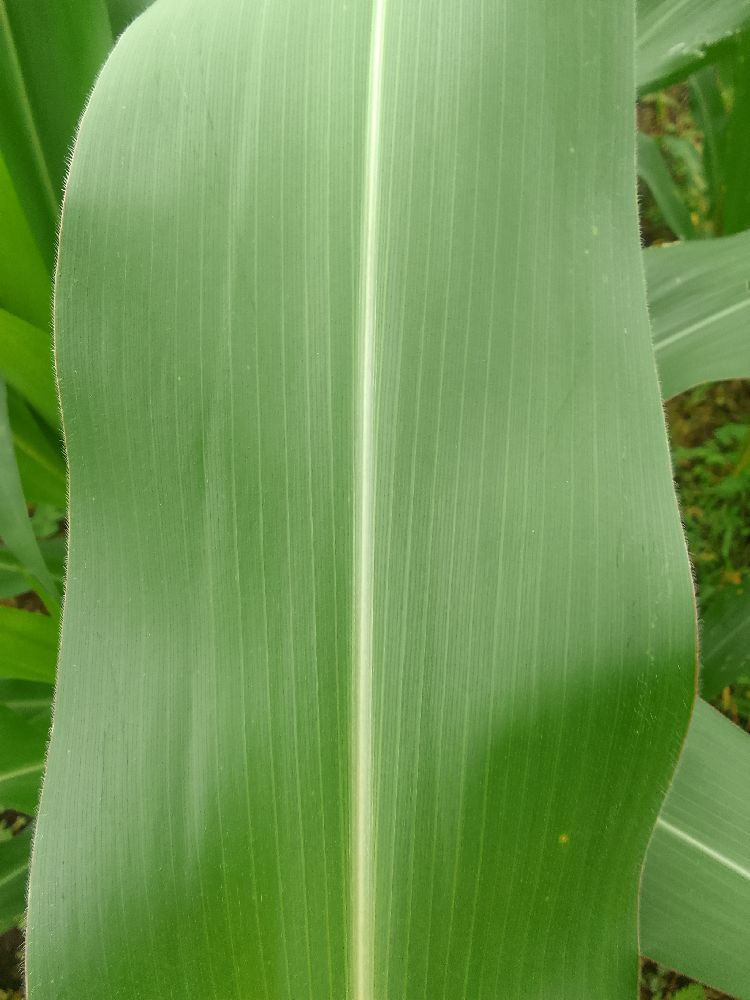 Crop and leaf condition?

maize, healthy
